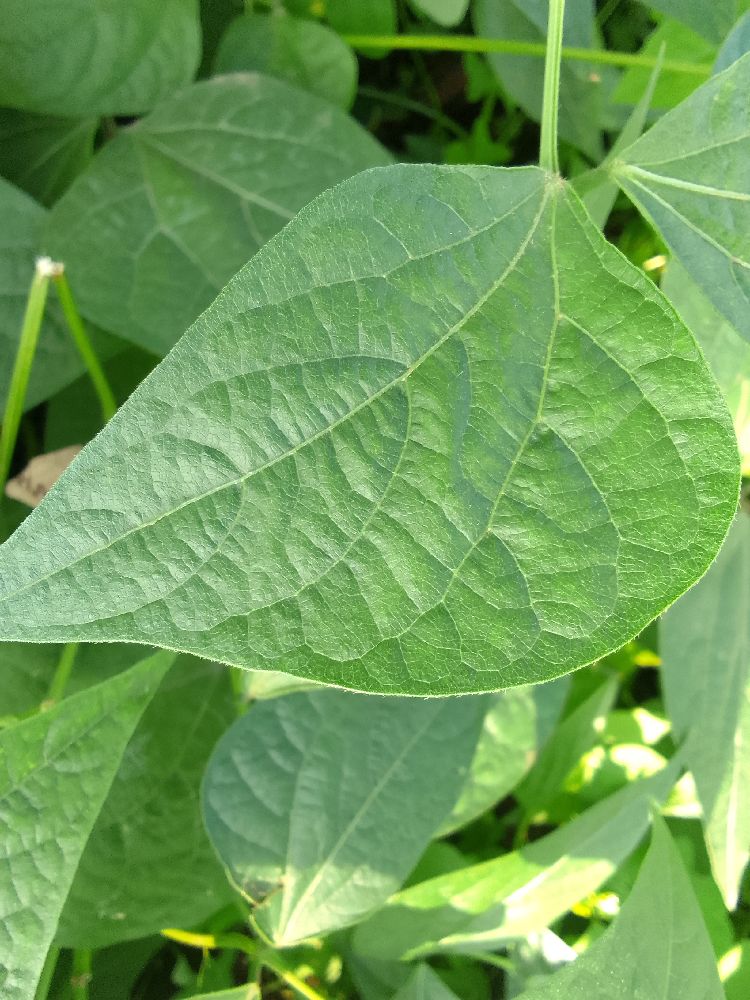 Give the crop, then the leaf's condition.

common bean, healthy
